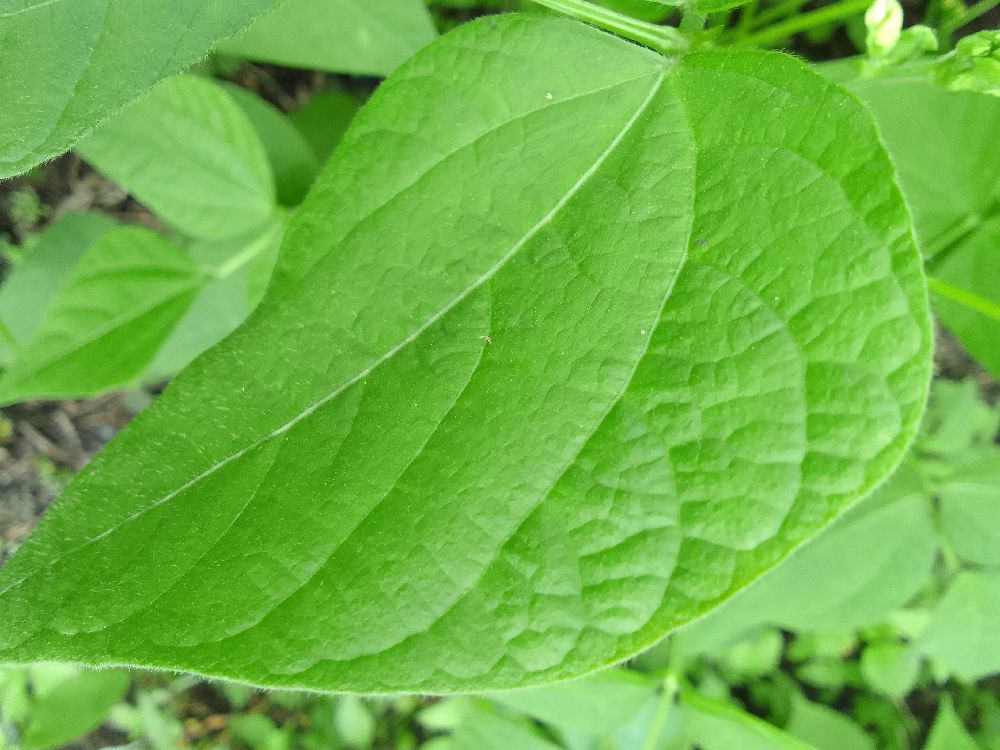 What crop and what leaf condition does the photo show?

common bean, healthy
